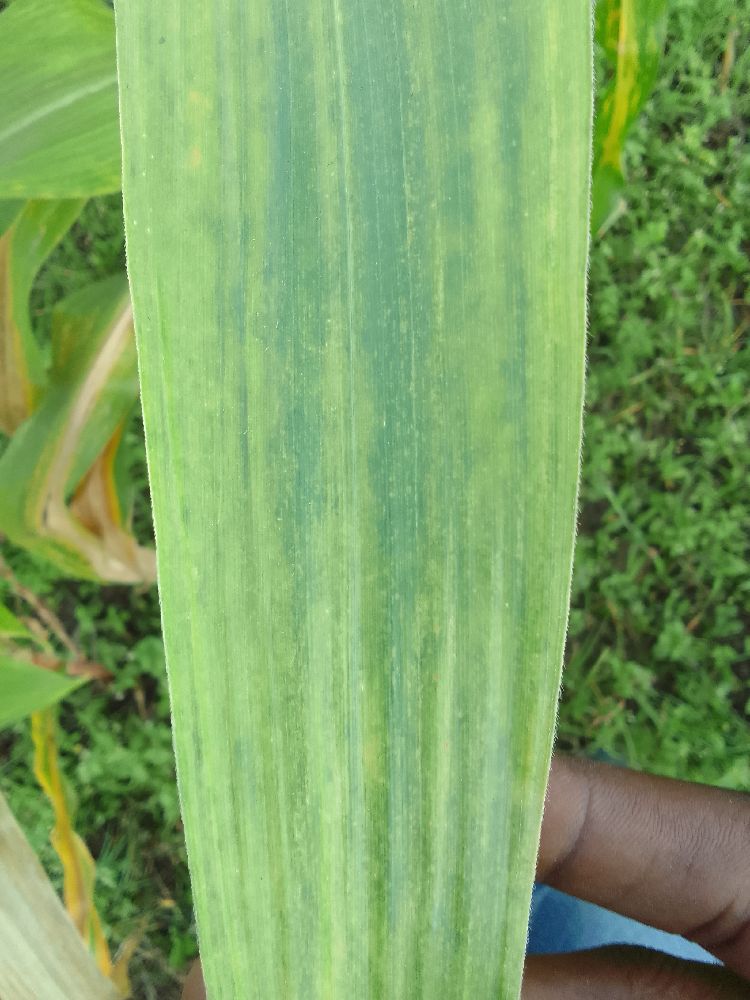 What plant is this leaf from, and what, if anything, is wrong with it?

maize, maize lethal necrosis
